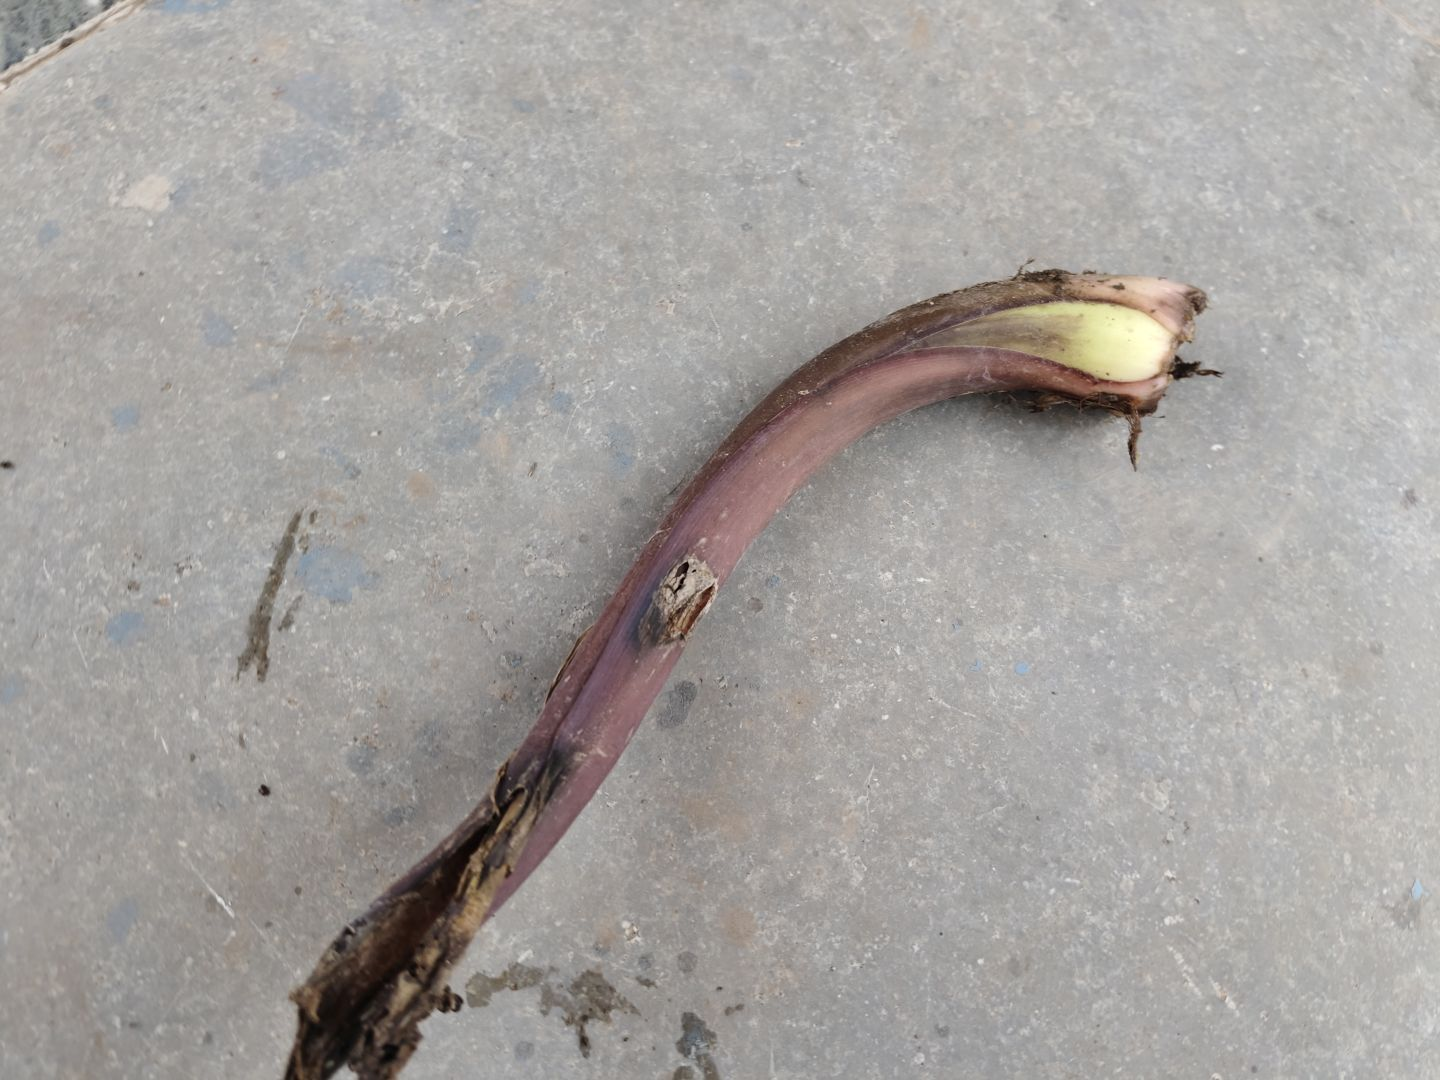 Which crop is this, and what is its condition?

taro, root rot
